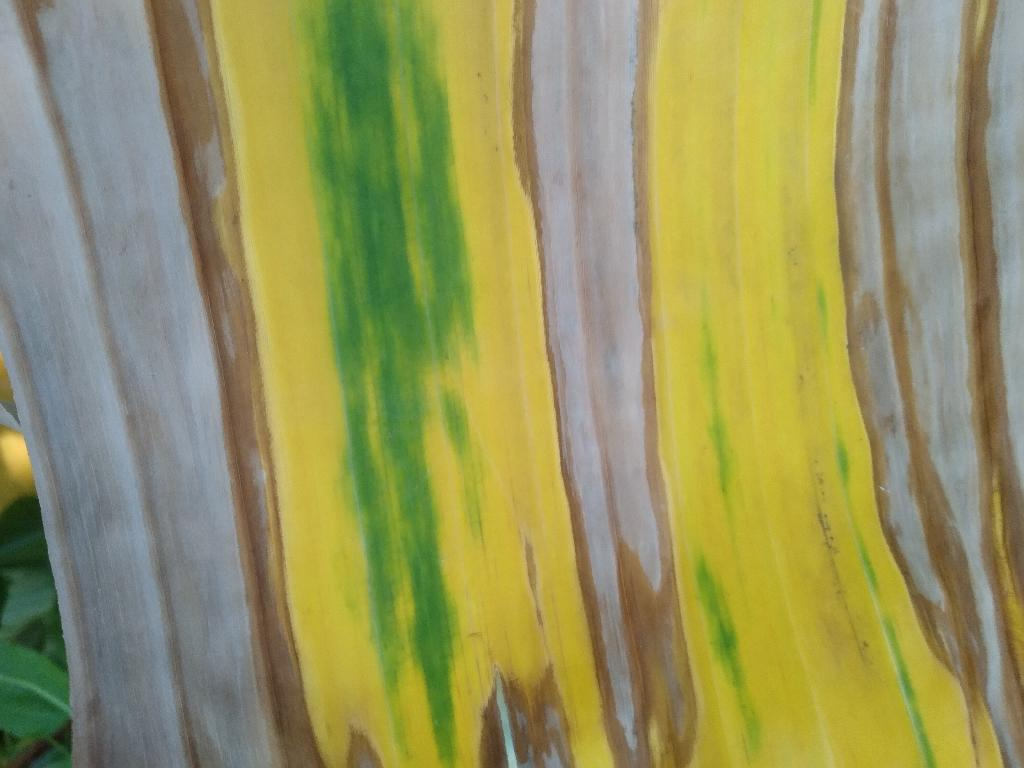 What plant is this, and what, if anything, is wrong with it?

banana, fusarium wilt race 1
